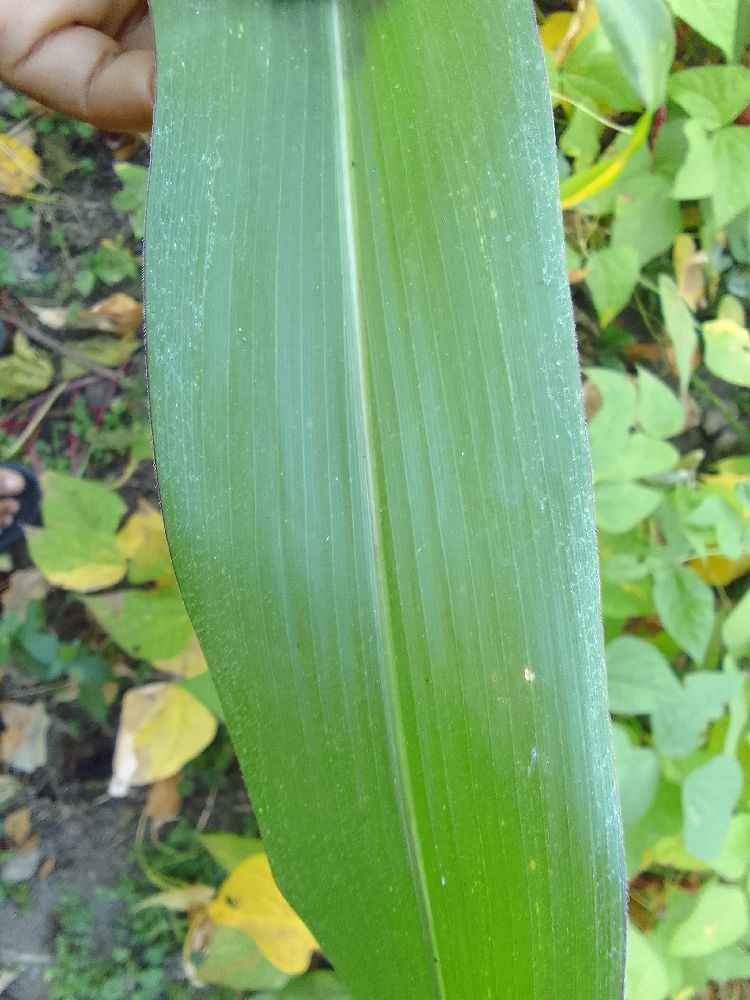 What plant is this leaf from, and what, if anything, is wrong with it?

maize, healthy
